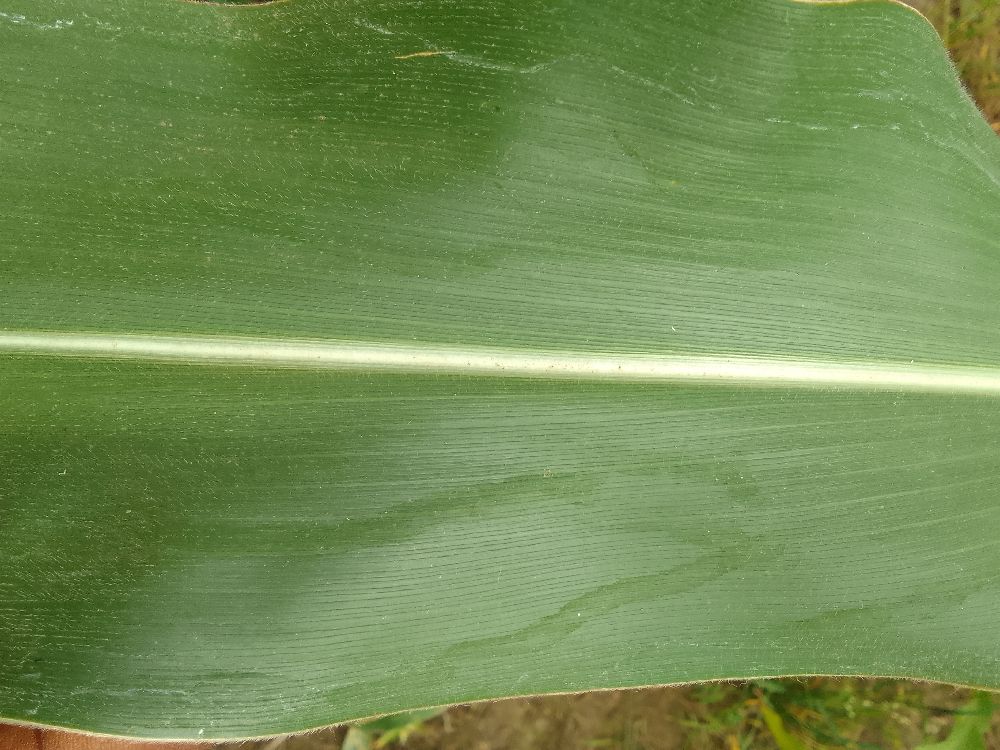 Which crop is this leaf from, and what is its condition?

maize, healthy
